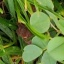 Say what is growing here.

unstructured weed
